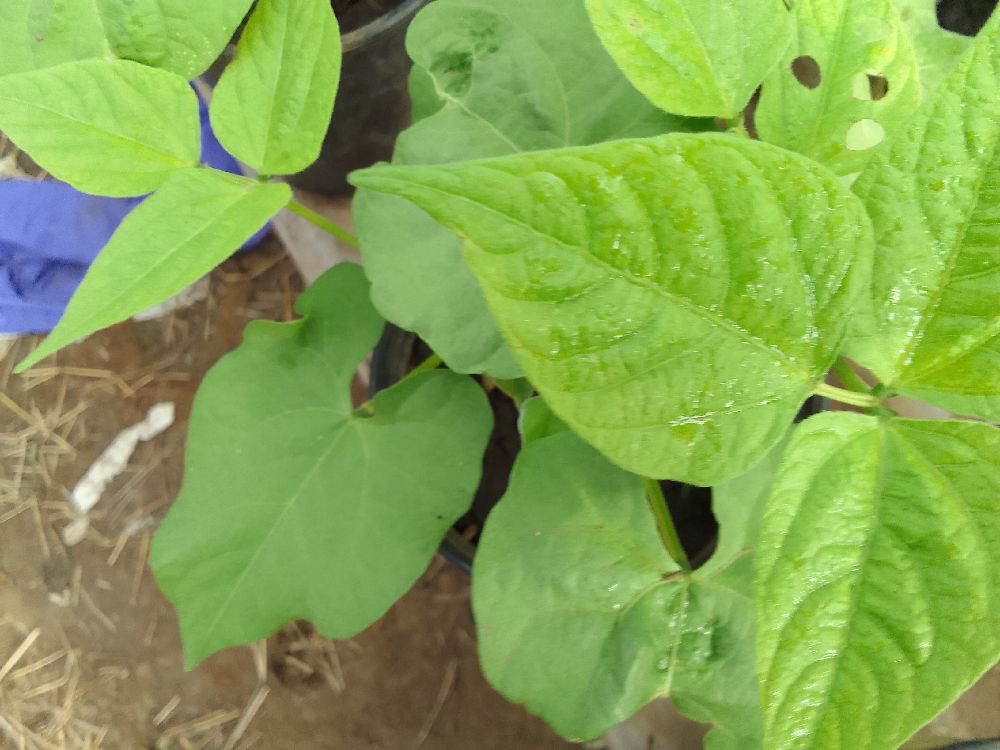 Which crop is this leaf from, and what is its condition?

common bean, healthy
